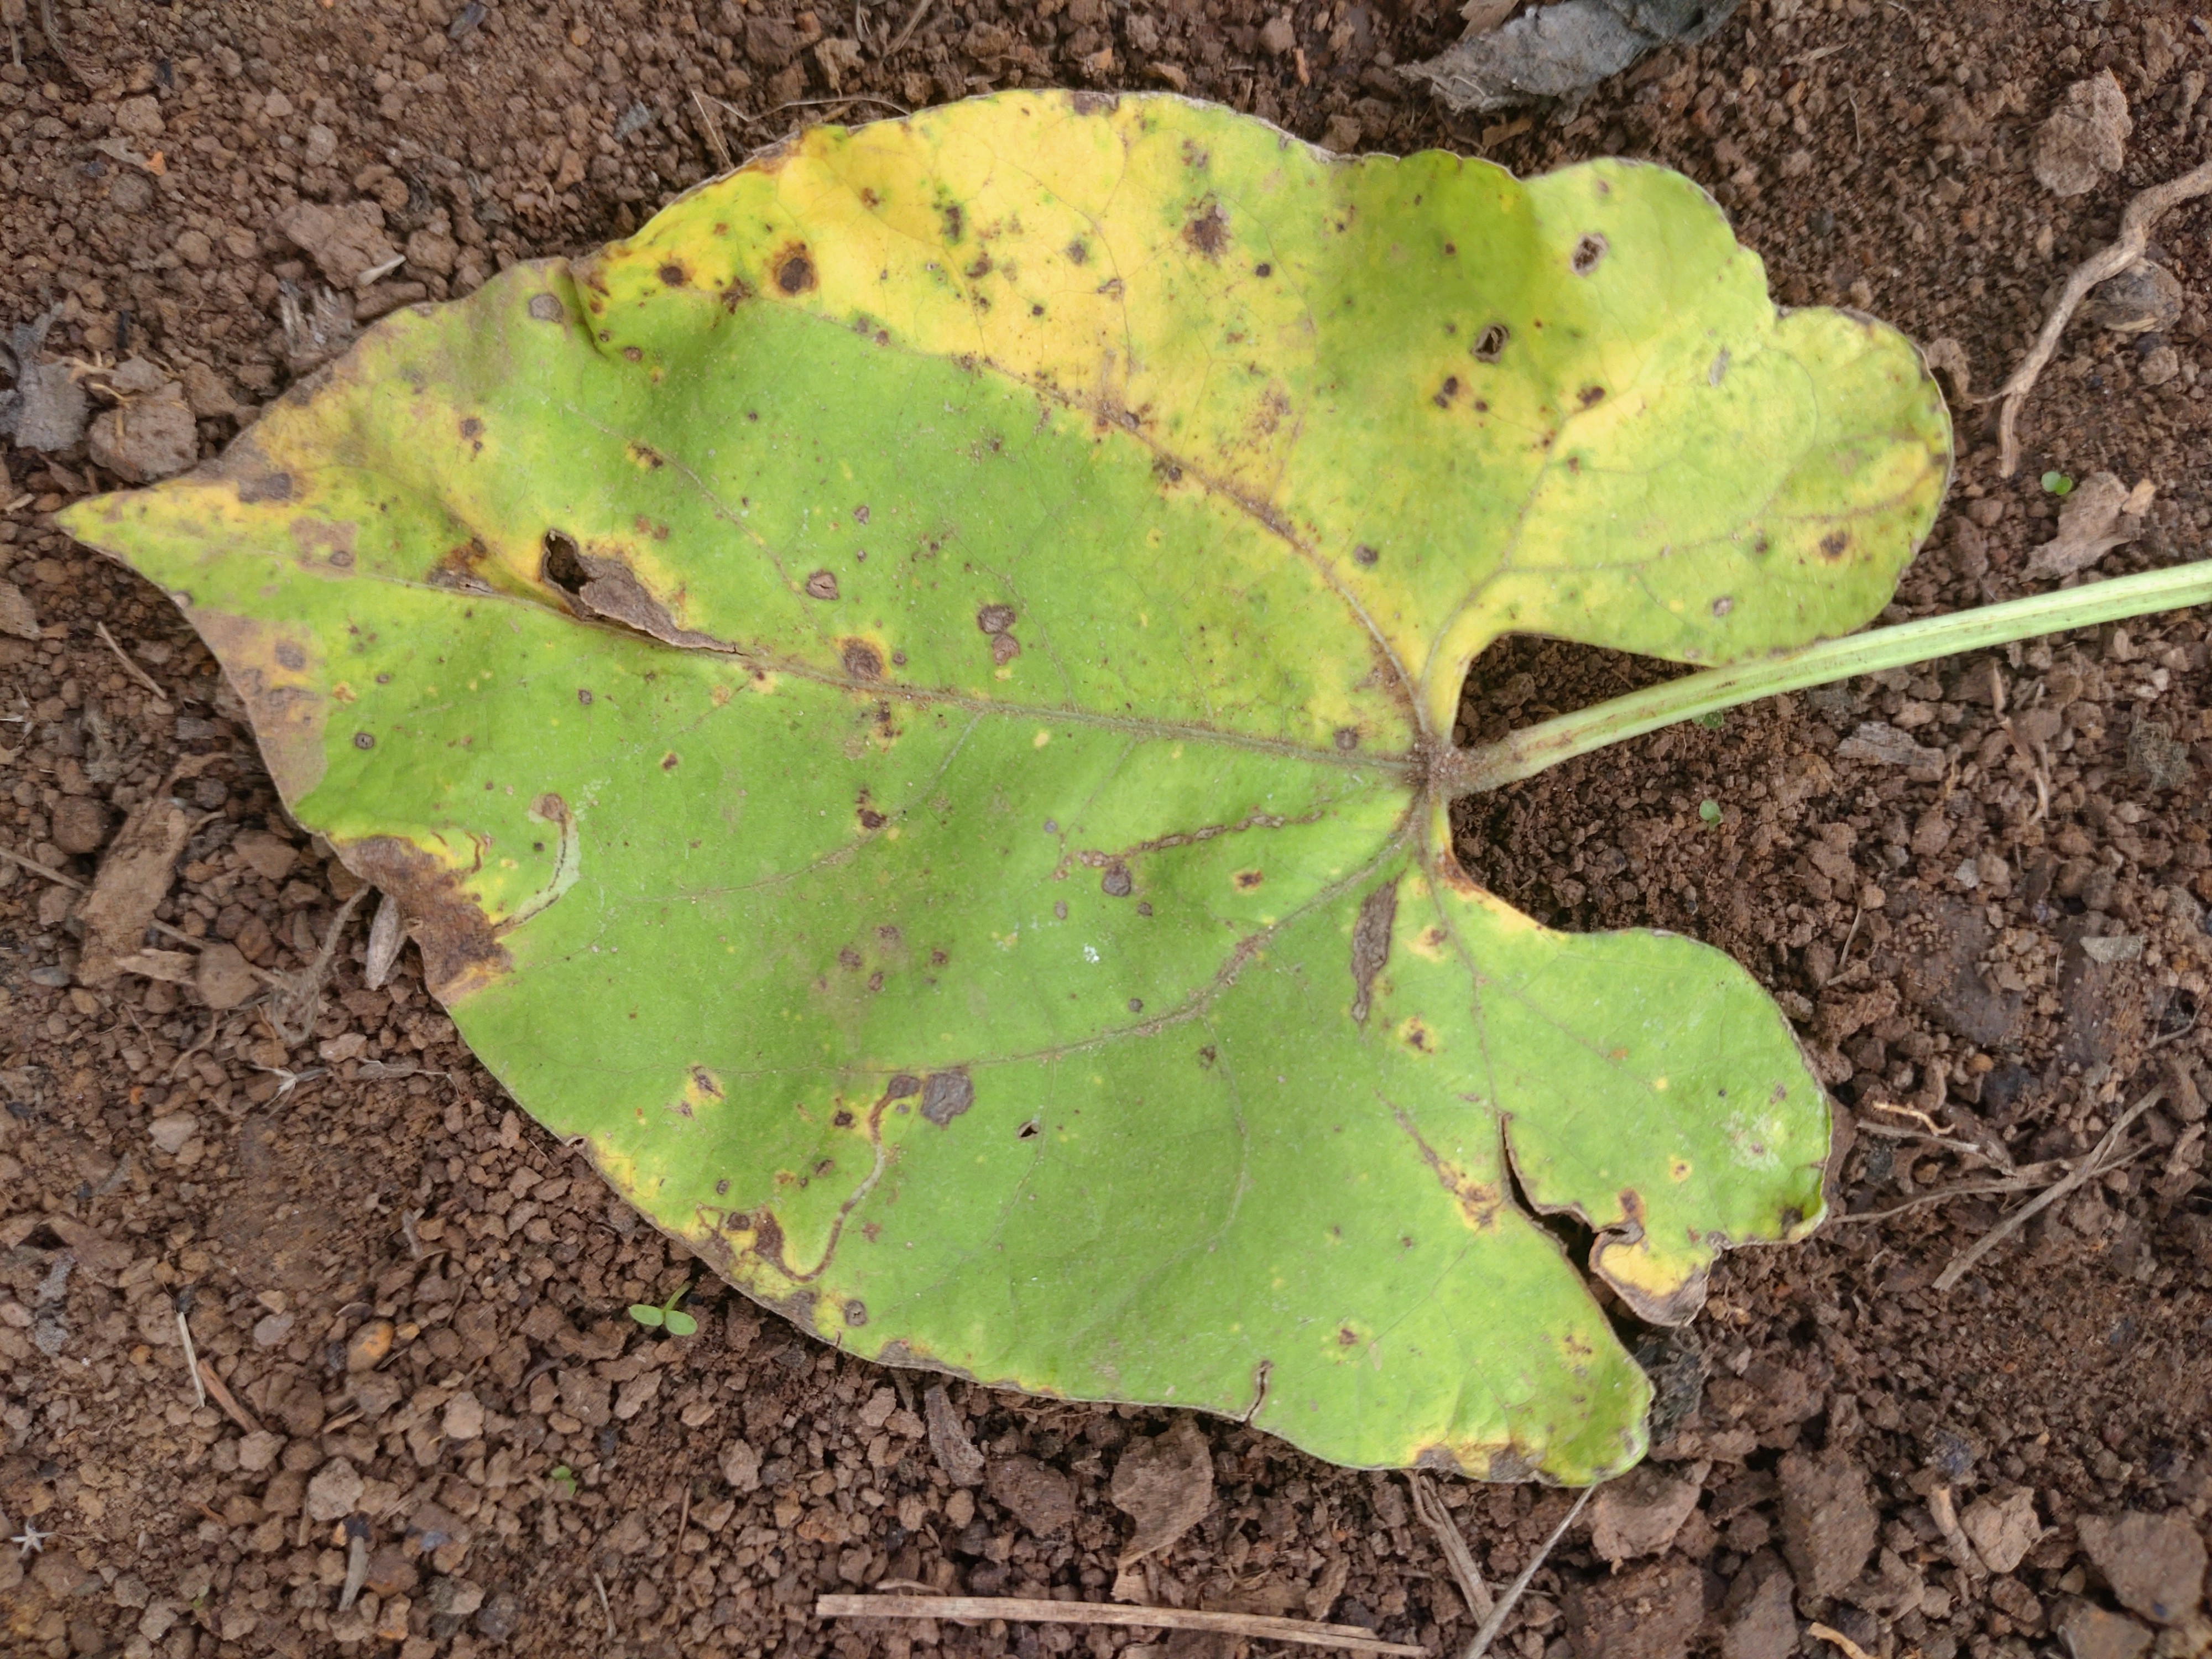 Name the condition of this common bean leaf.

rust
